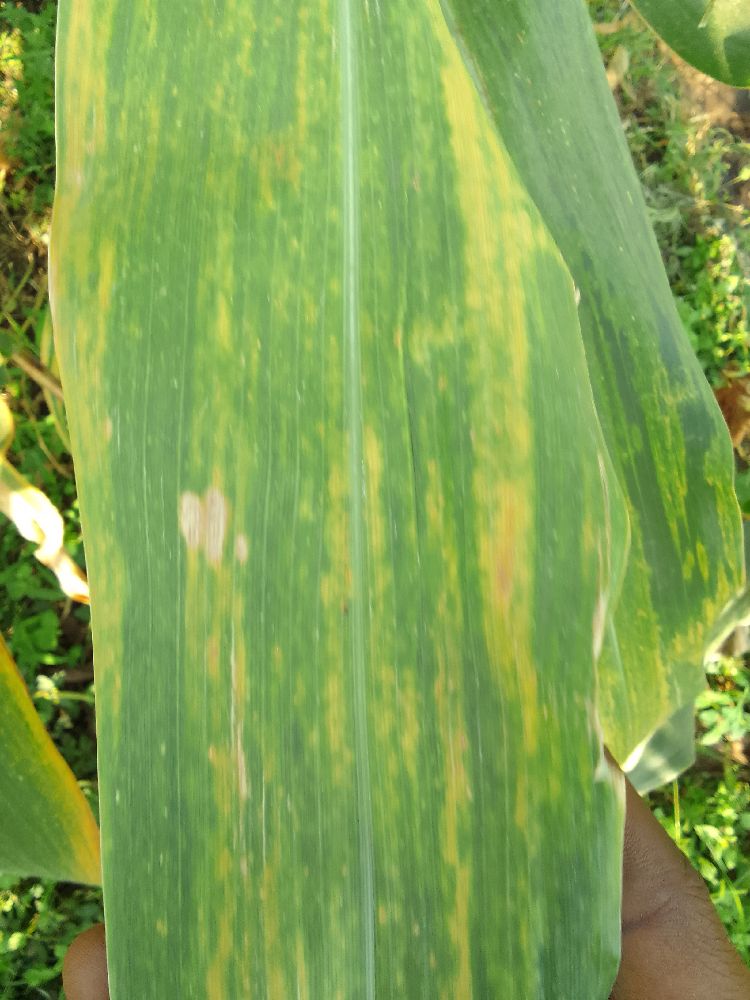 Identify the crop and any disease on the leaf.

maize, maize lethal necrosis
